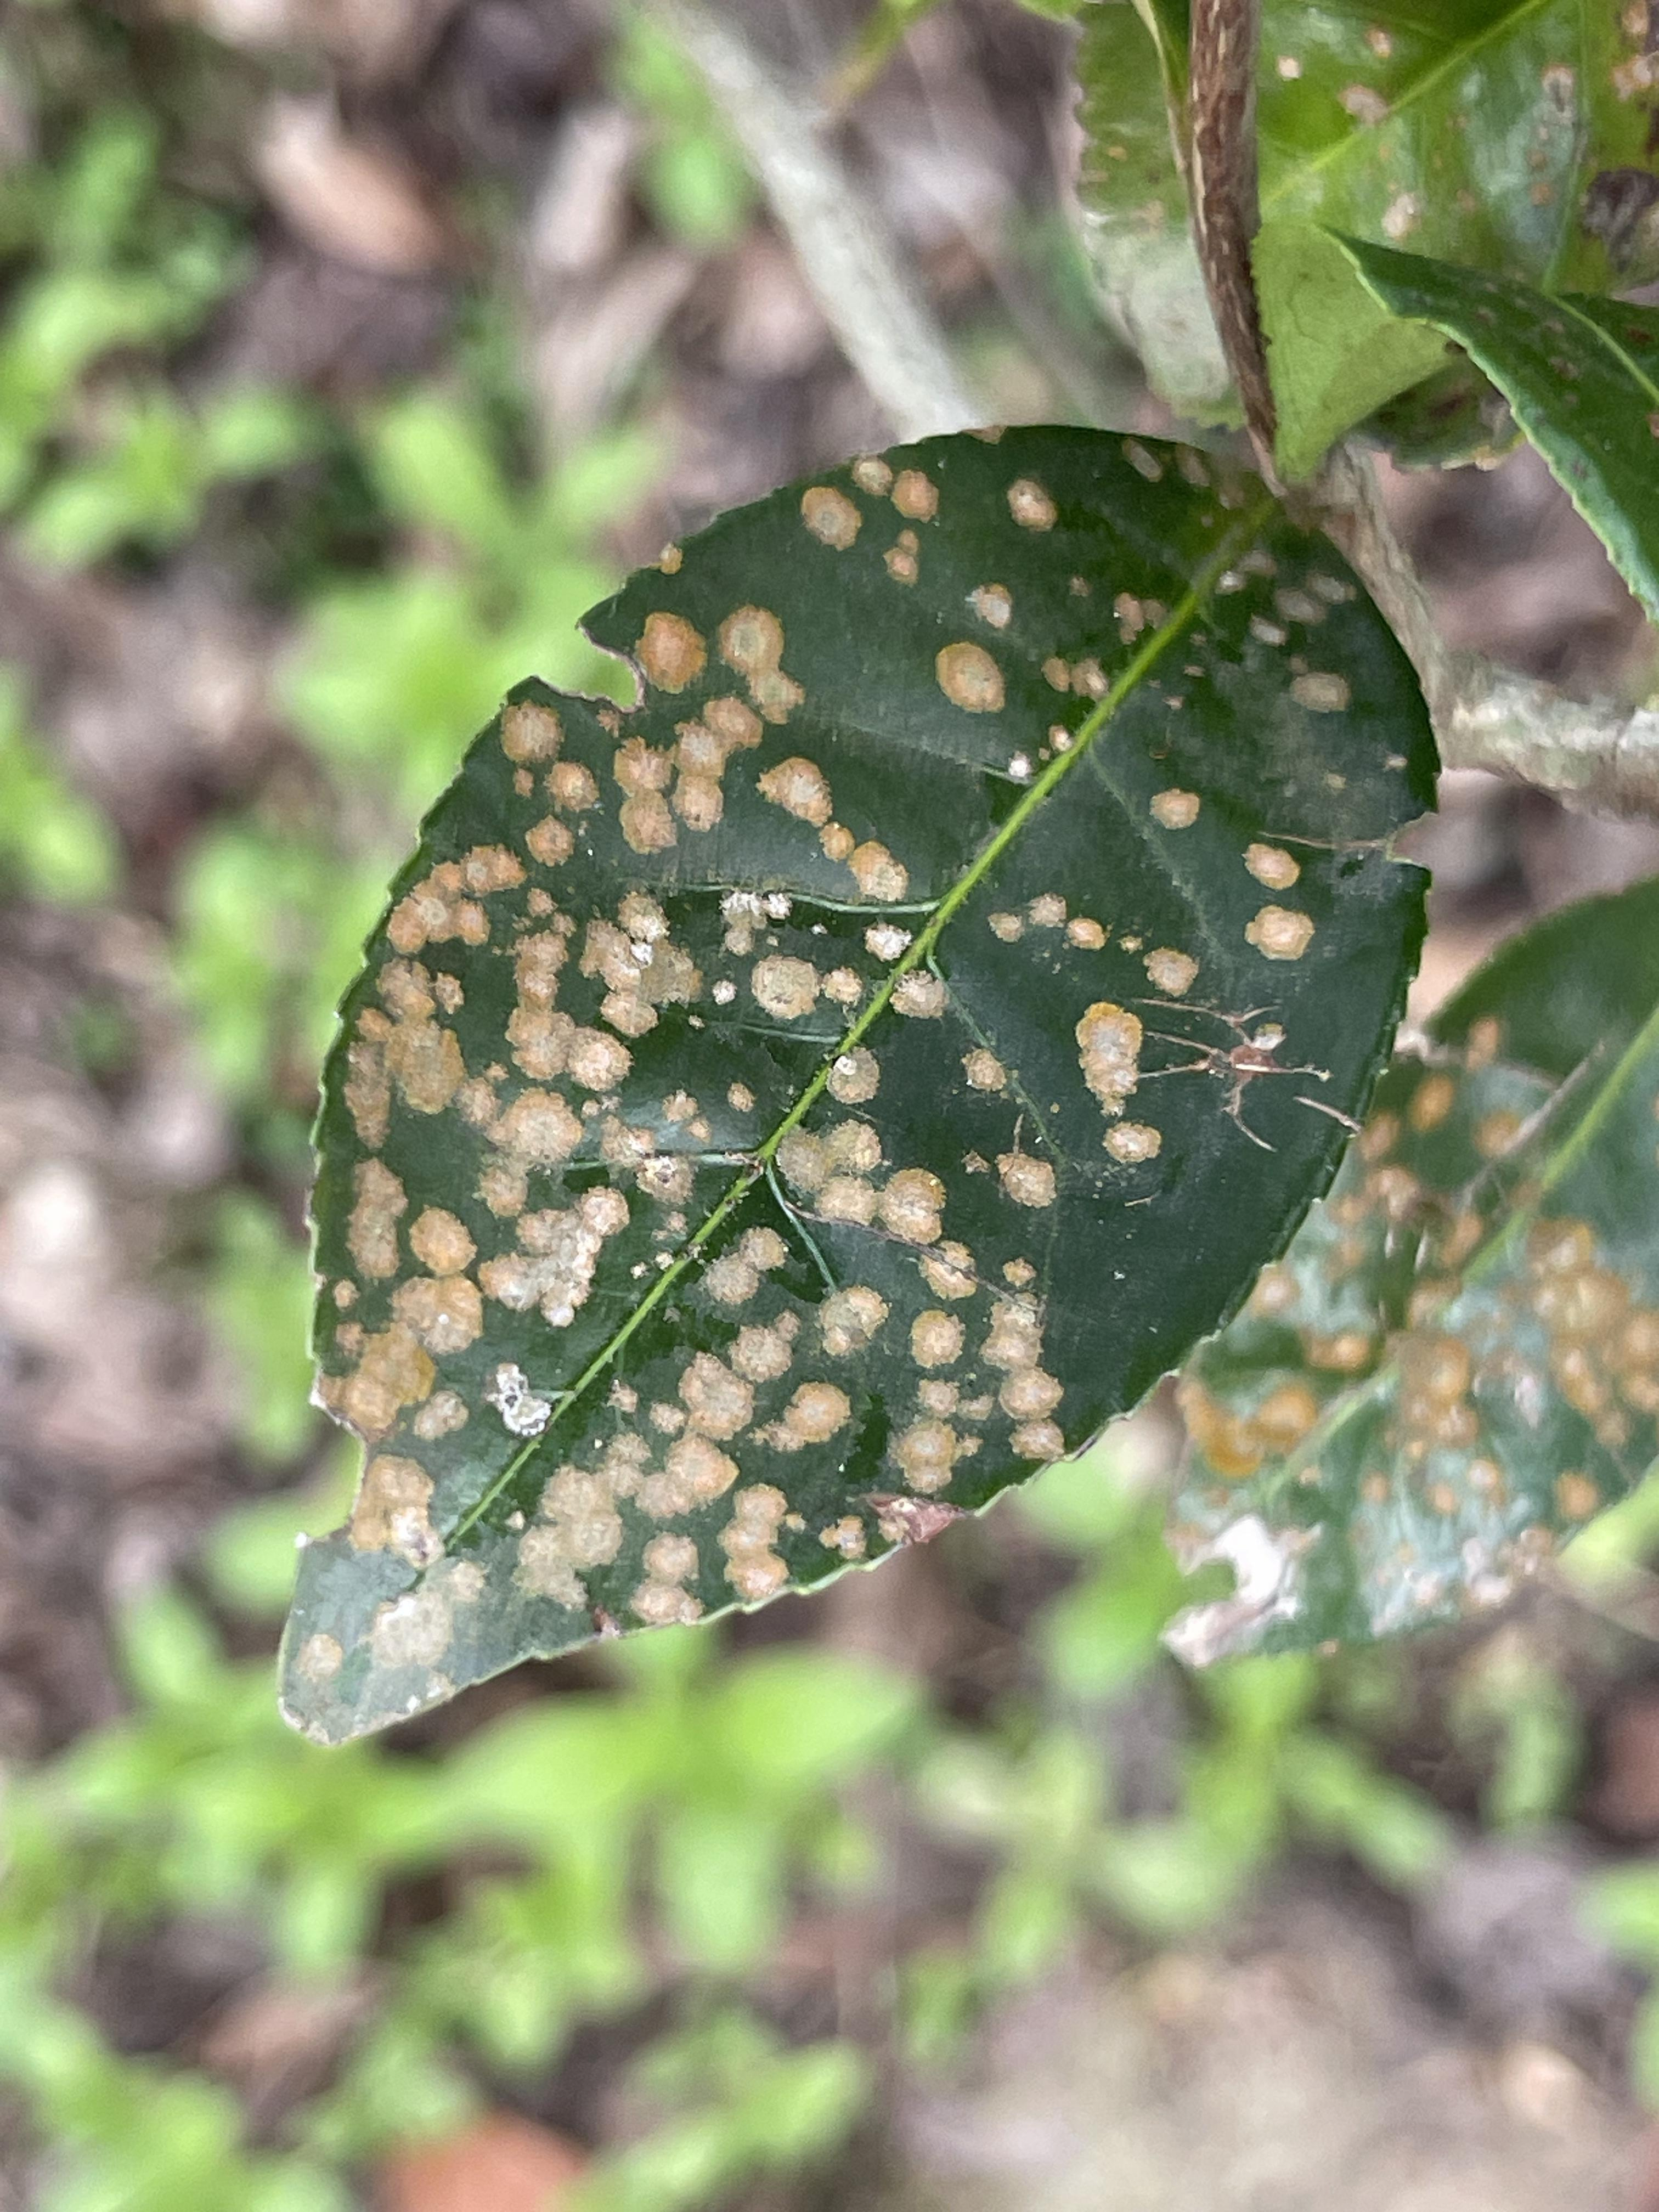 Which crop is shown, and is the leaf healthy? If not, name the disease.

tea, red rust
